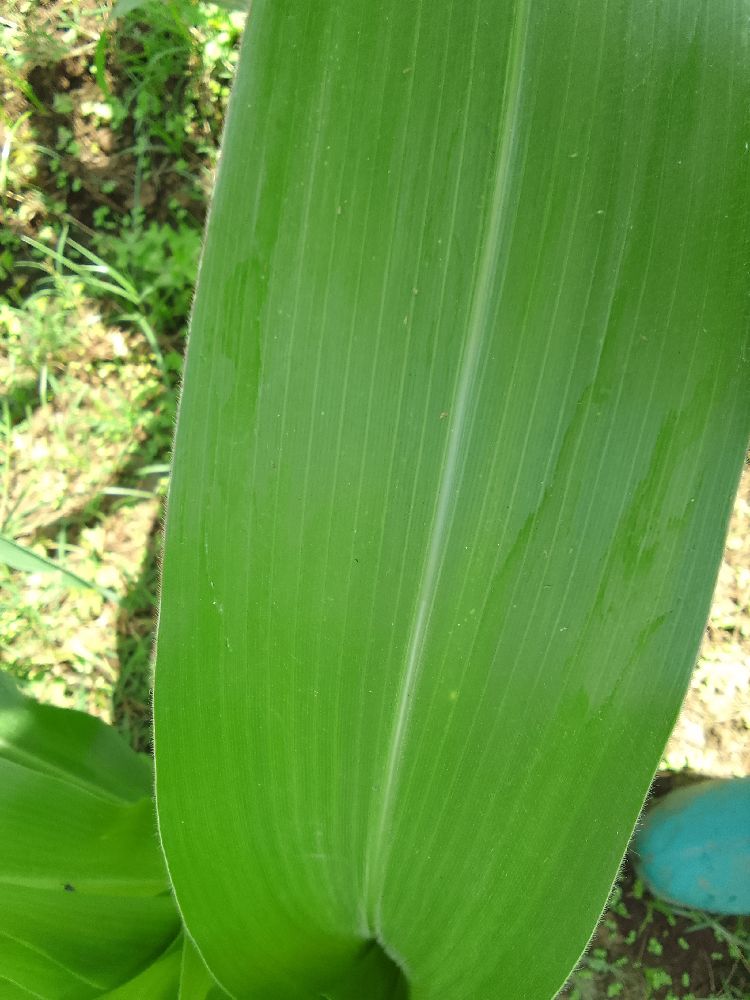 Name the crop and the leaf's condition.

maize, healthy
